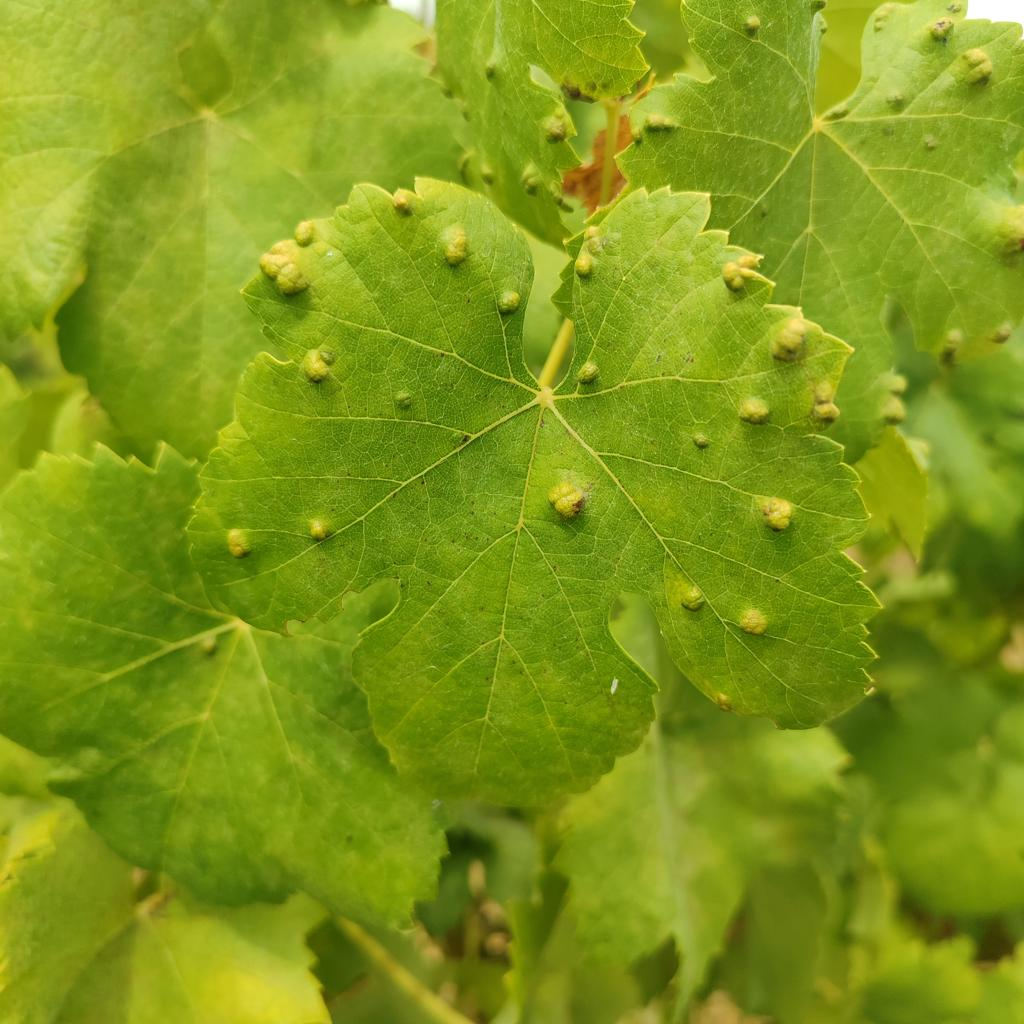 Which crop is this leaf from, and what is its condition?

grapevine, erineum mite
